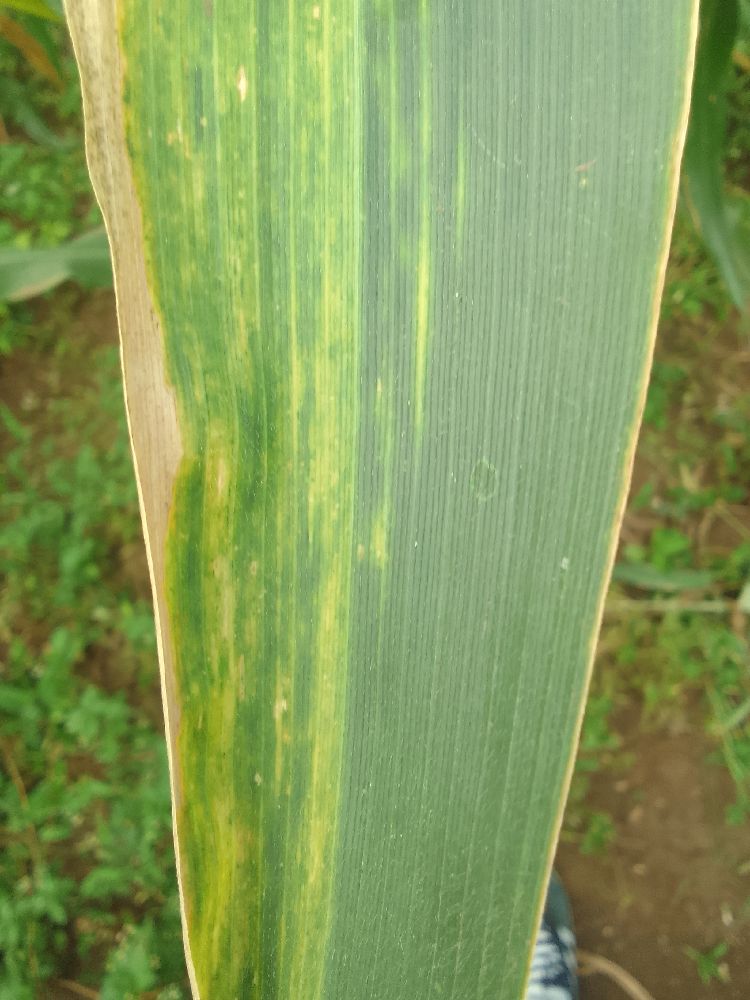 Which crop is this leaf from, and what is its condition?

maize, maize lethal necrosis
